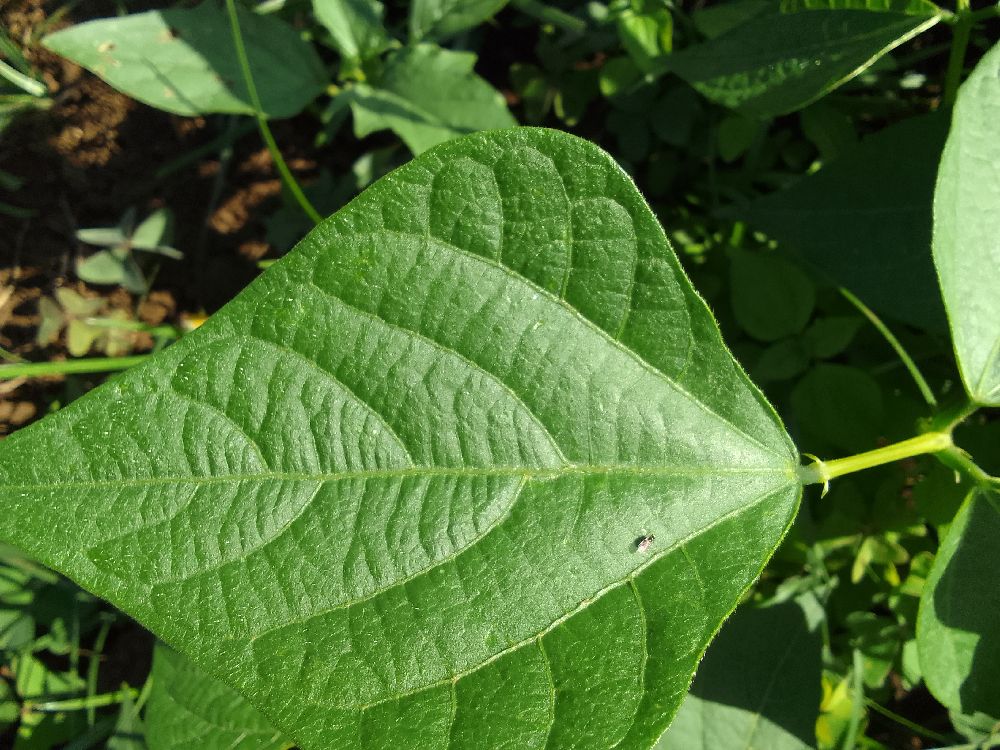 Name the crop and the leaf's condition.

common bean, healthy
